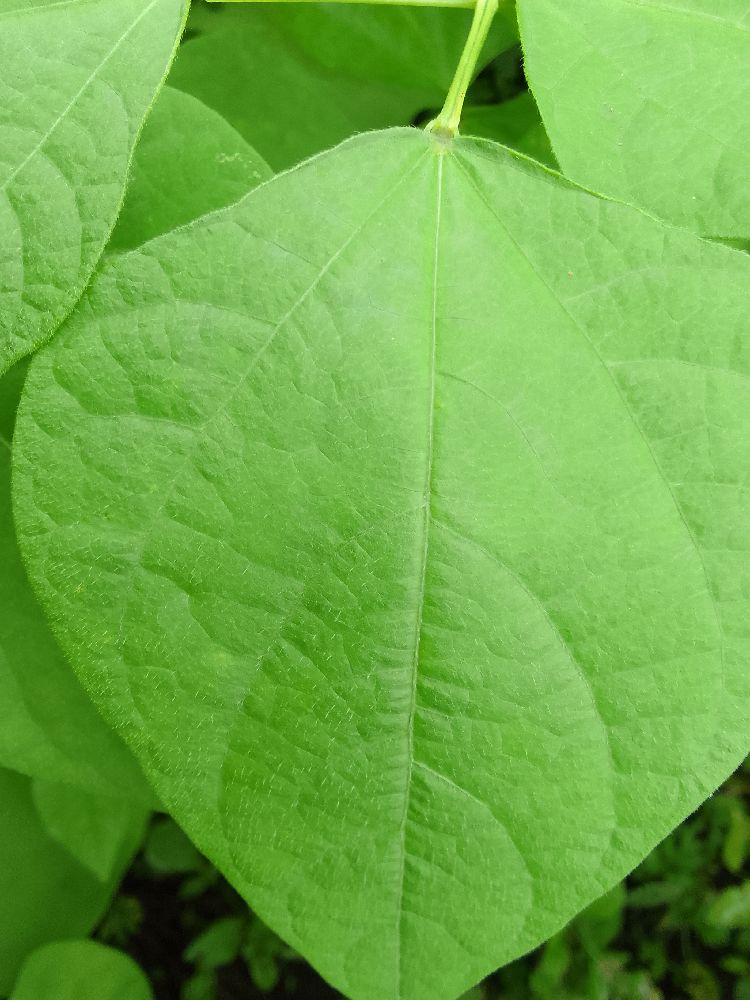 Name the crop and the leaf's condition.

common bean, healthy
